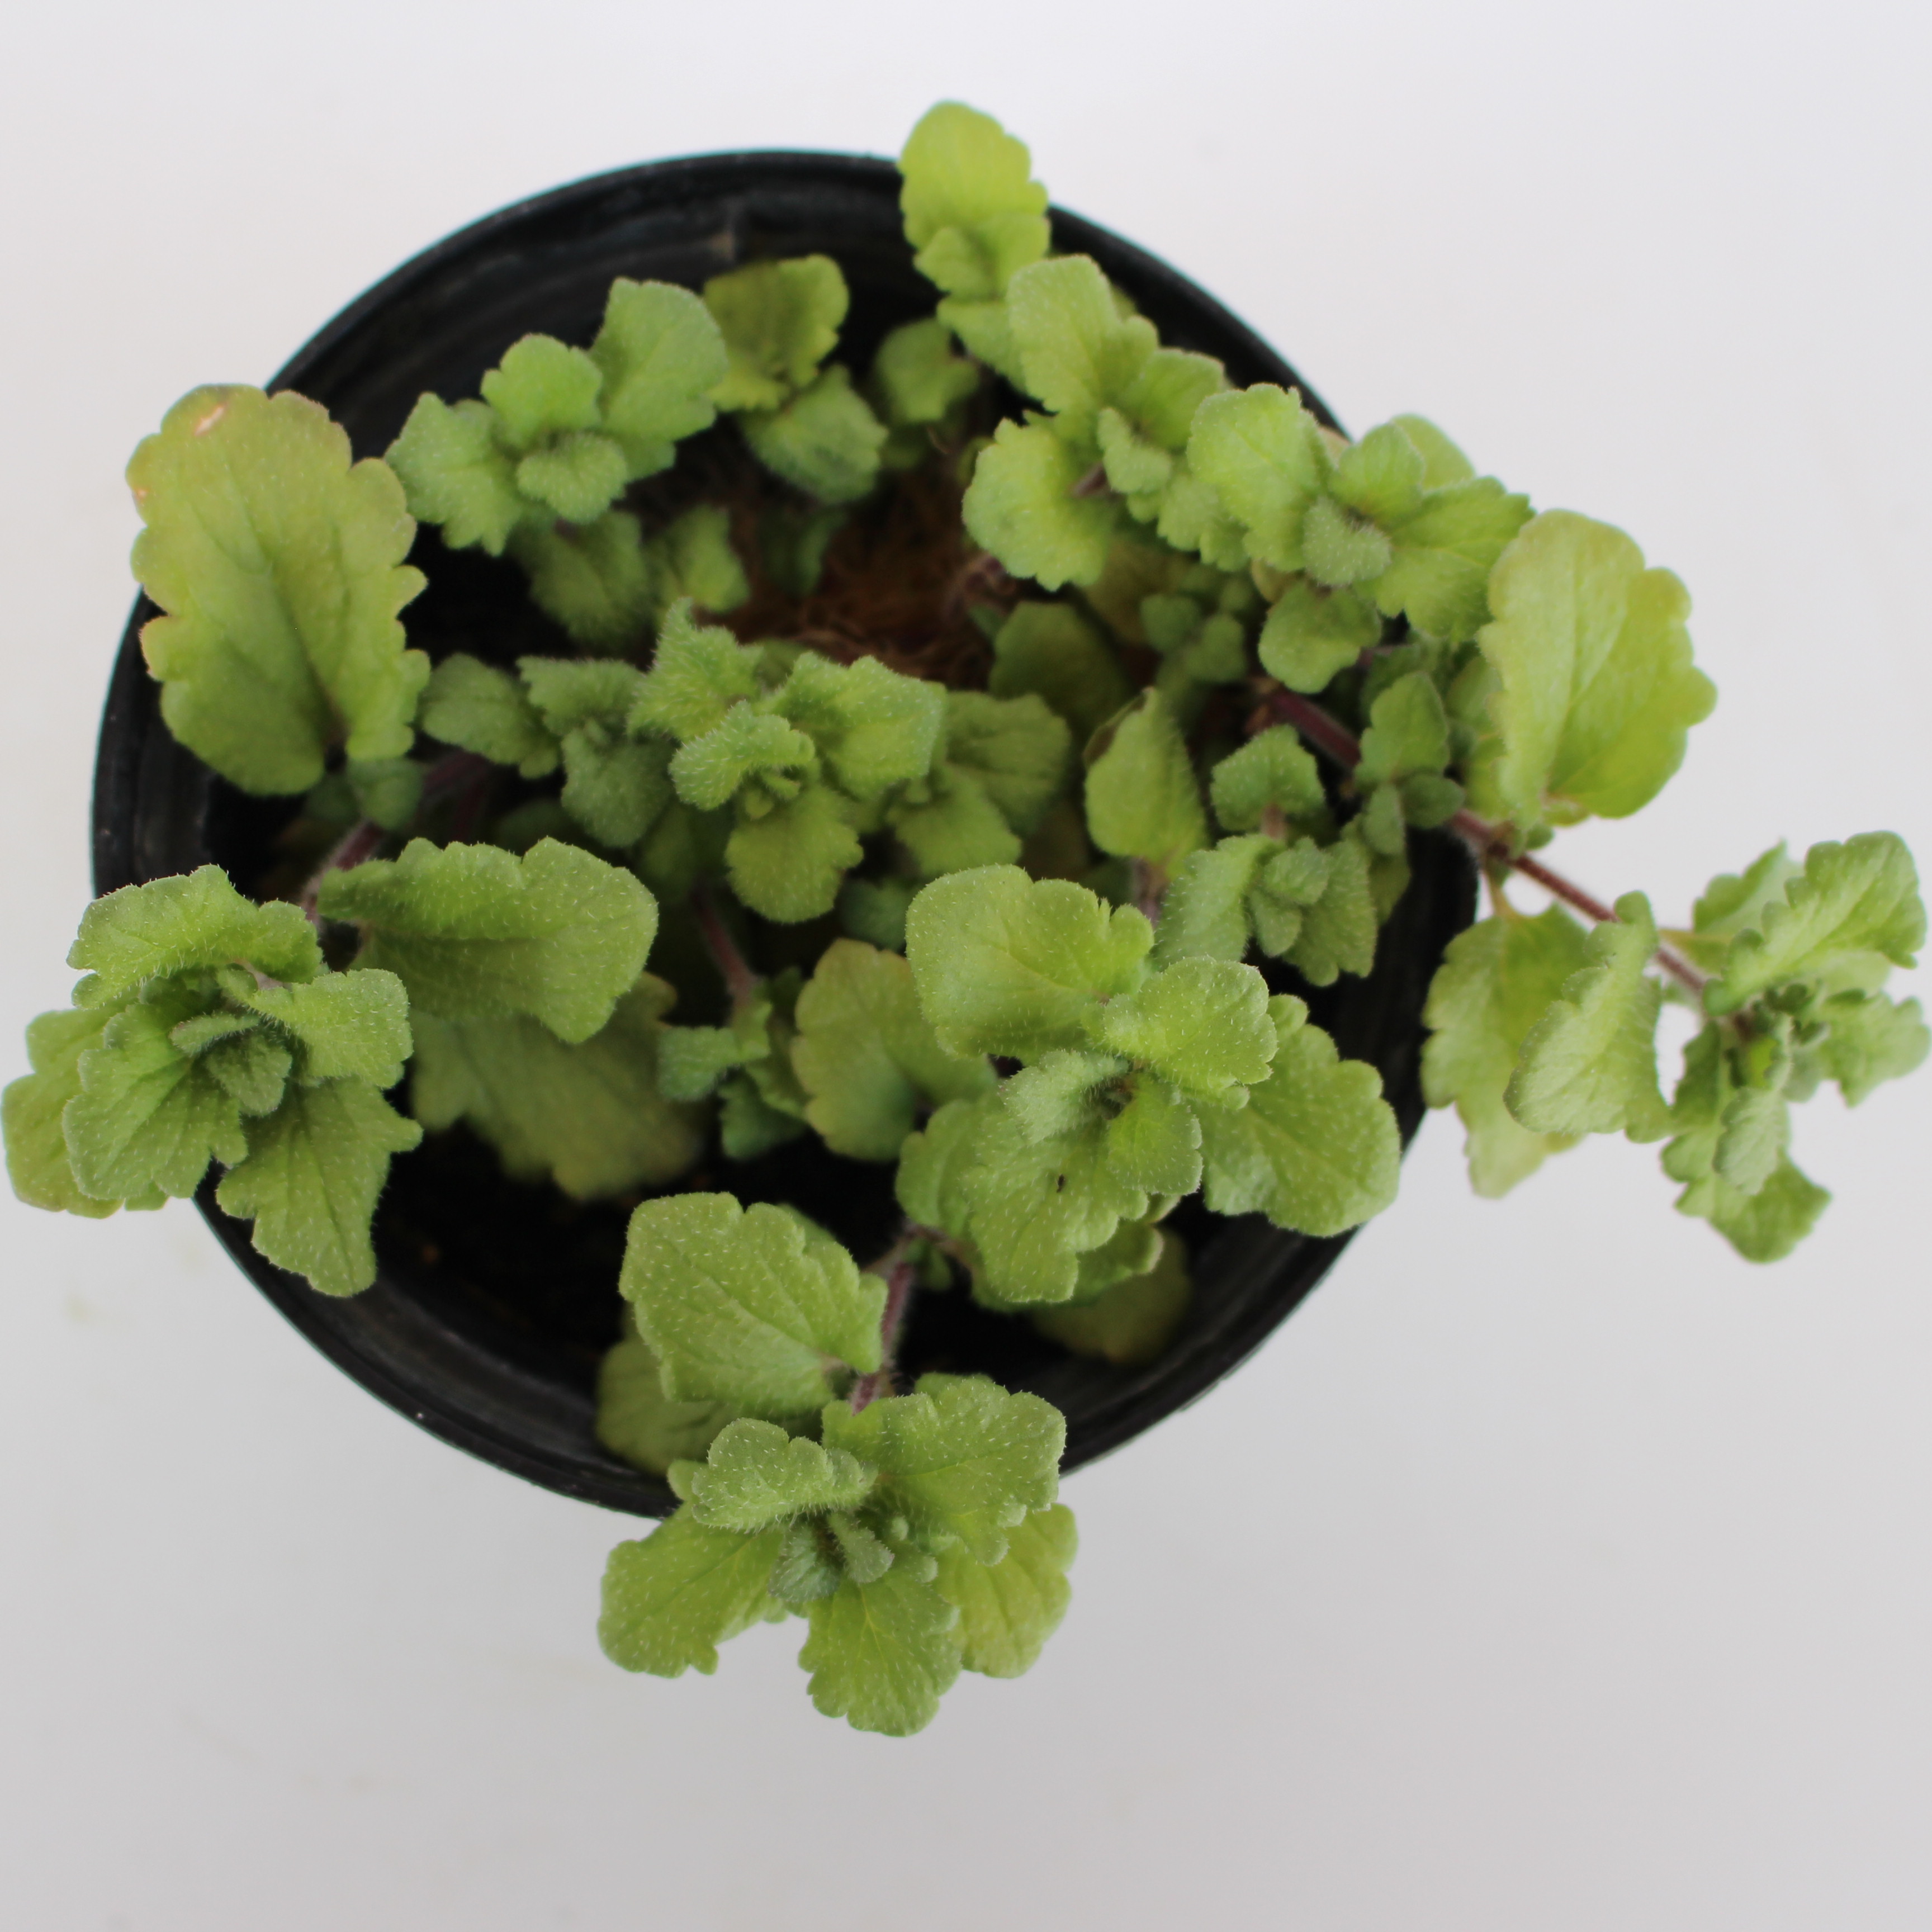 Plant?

Veronica persica
